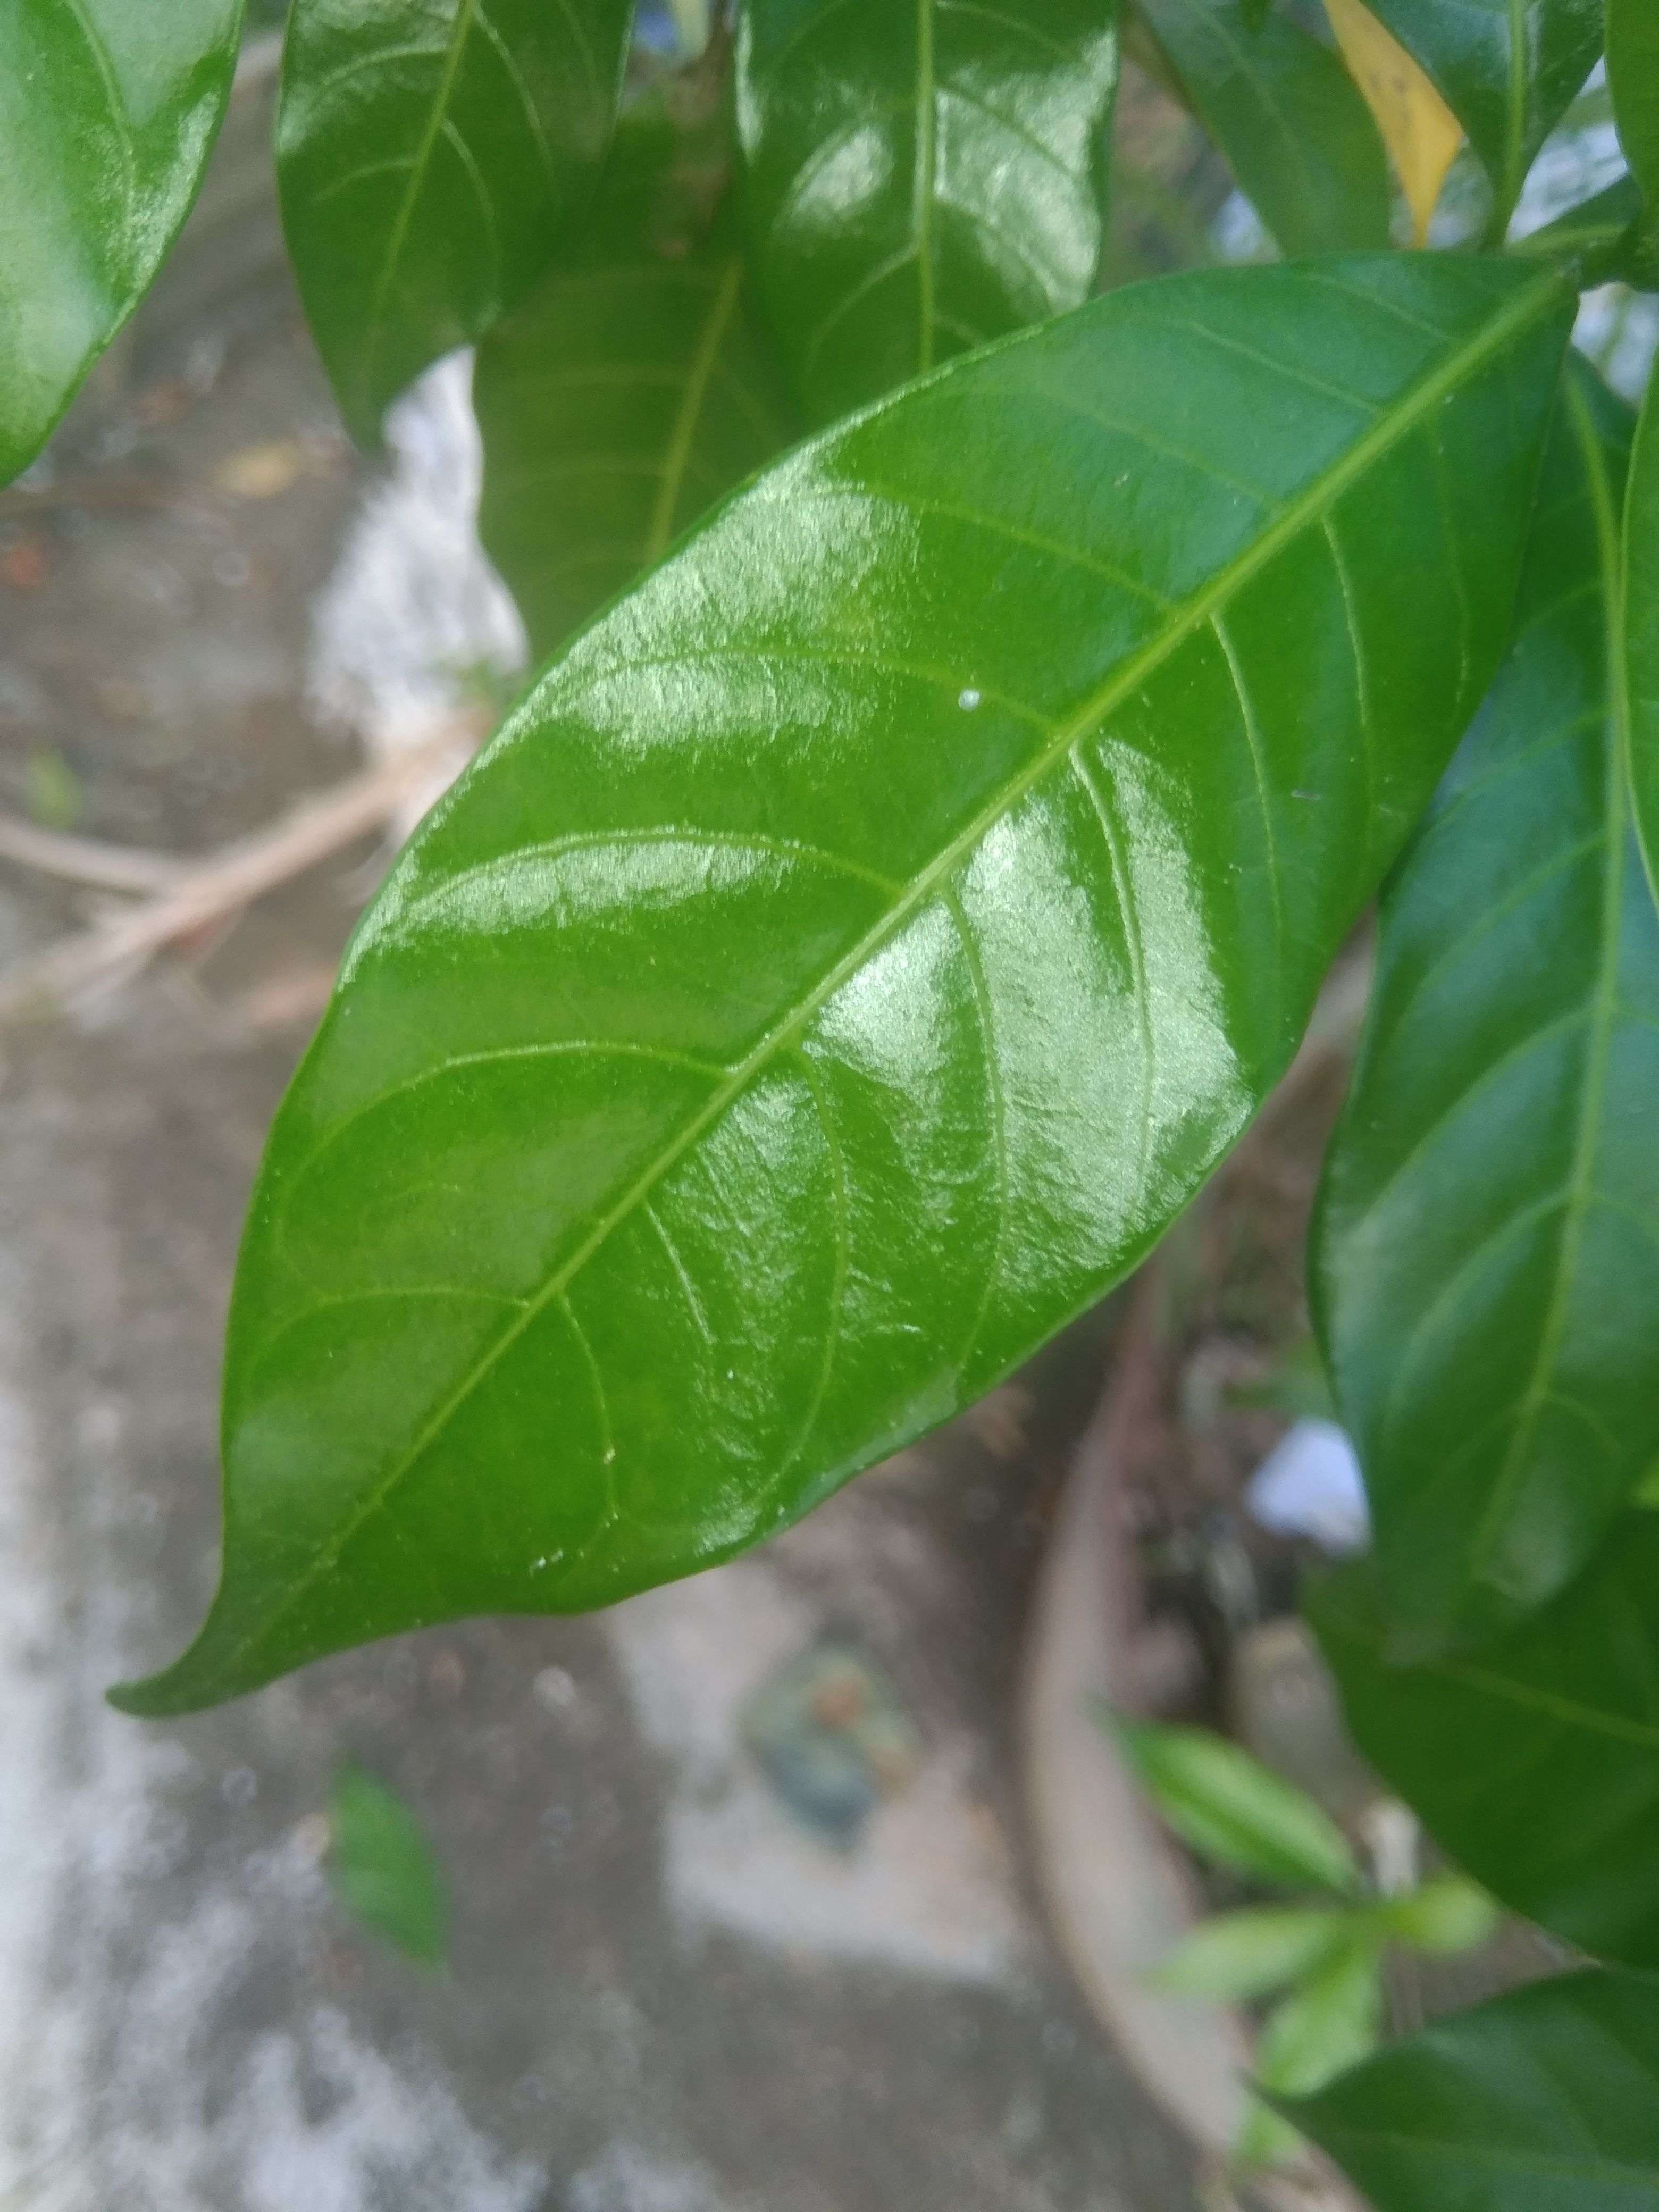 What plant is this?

togor
